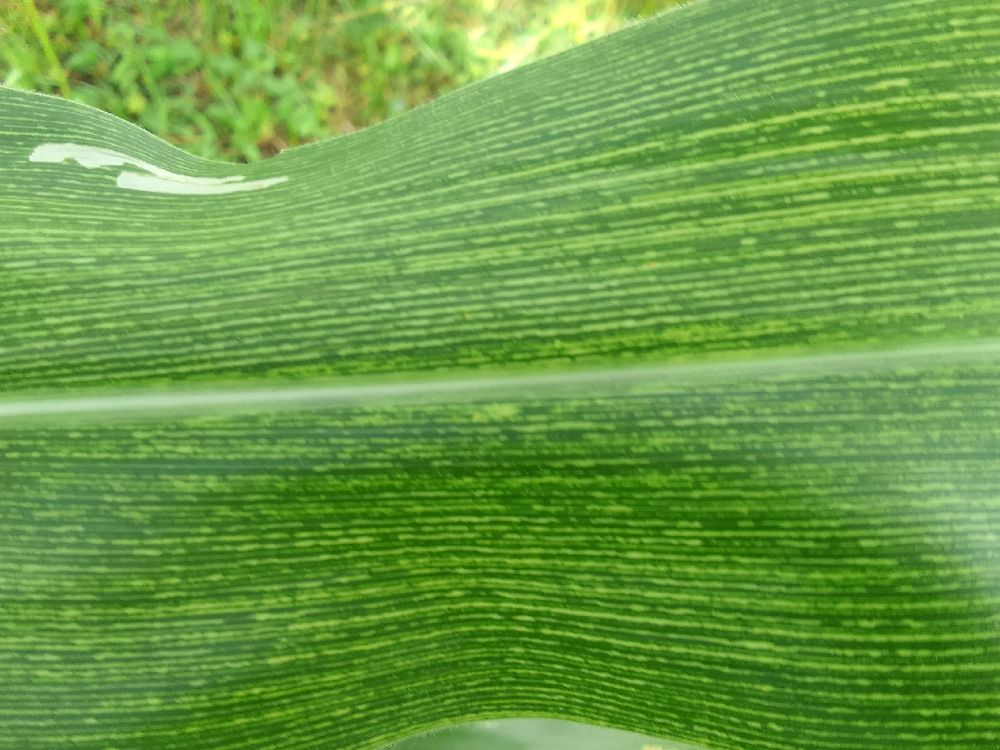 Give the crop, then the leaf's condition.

maize, maize streak virus
